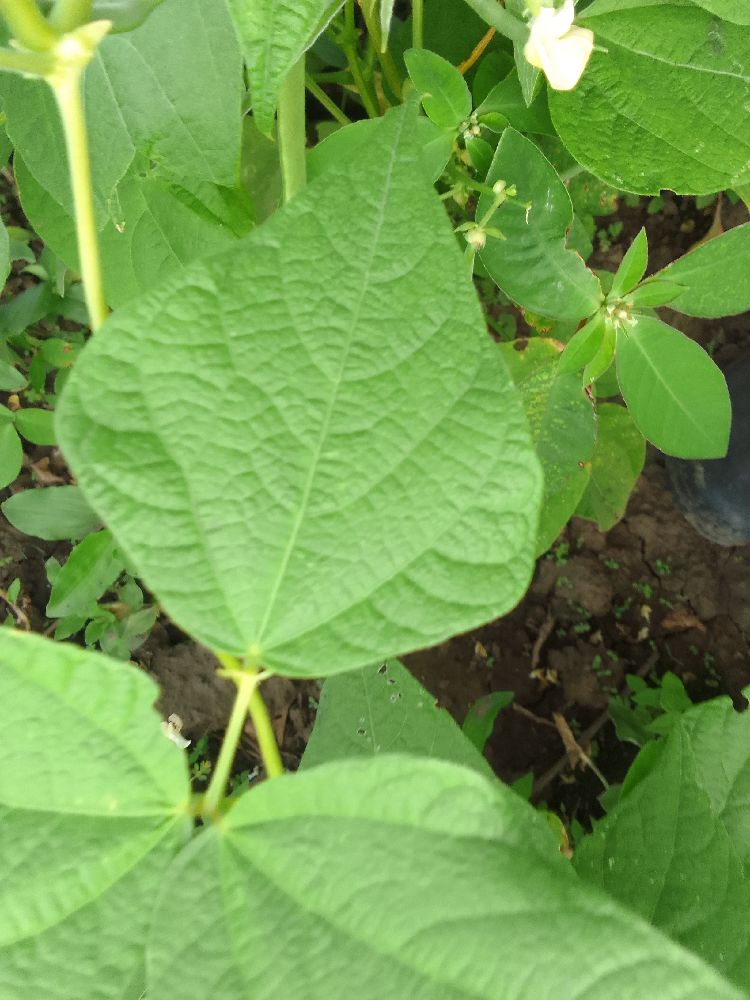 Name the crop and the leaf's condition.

common bean, healthy
